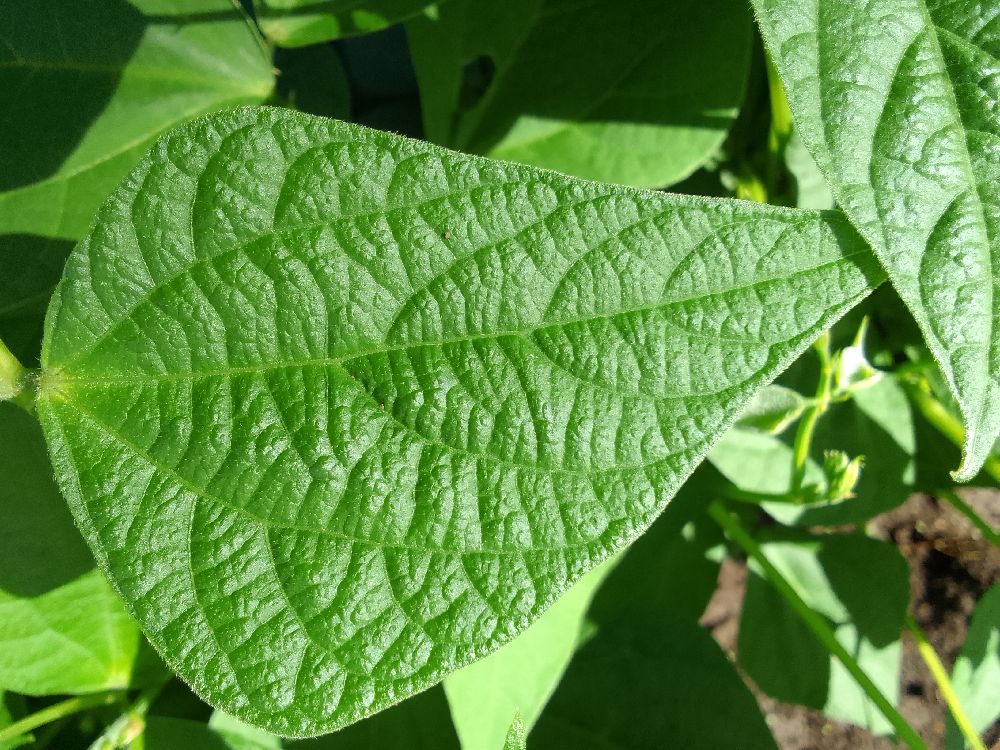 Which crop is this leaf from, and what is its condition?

common bean, healthy
